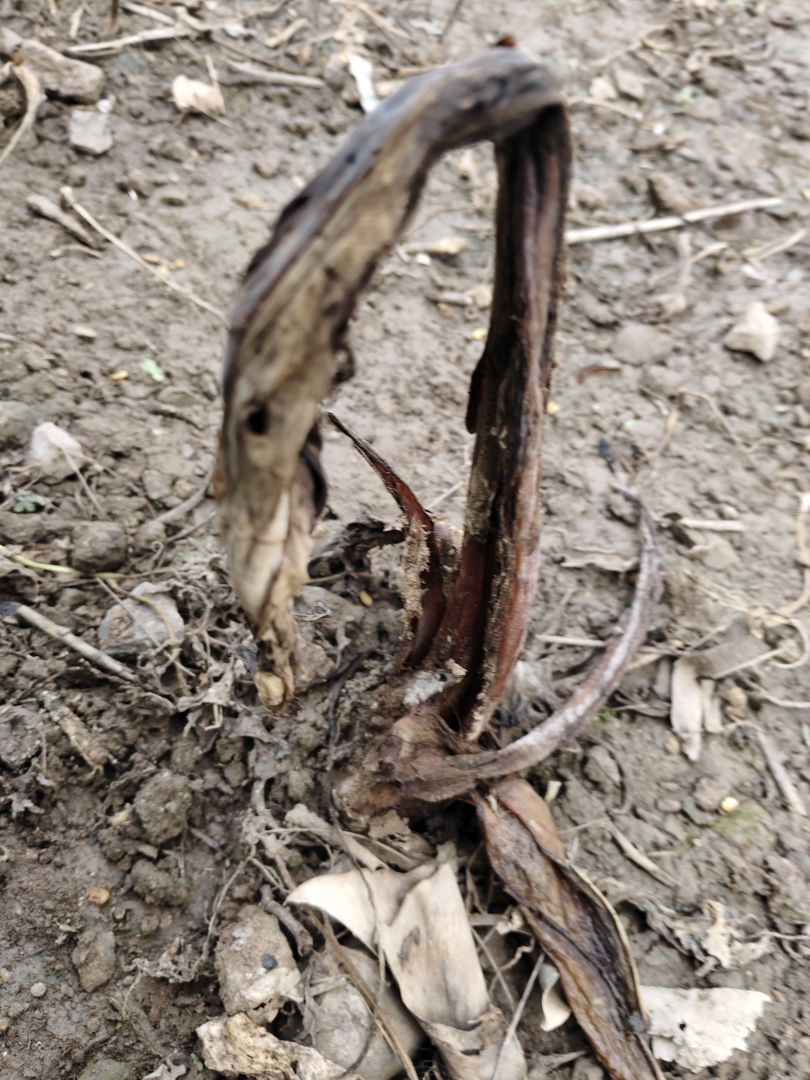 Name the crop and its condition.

taro, root rot
